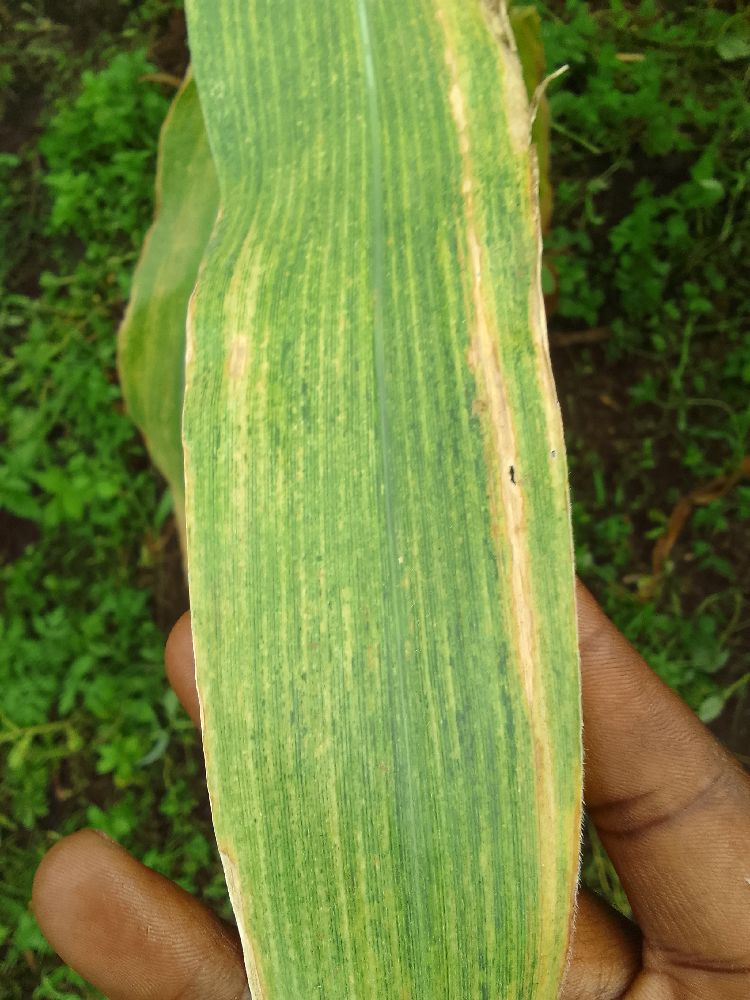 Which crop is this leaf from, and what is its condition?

maize, maize lethal necrosis
